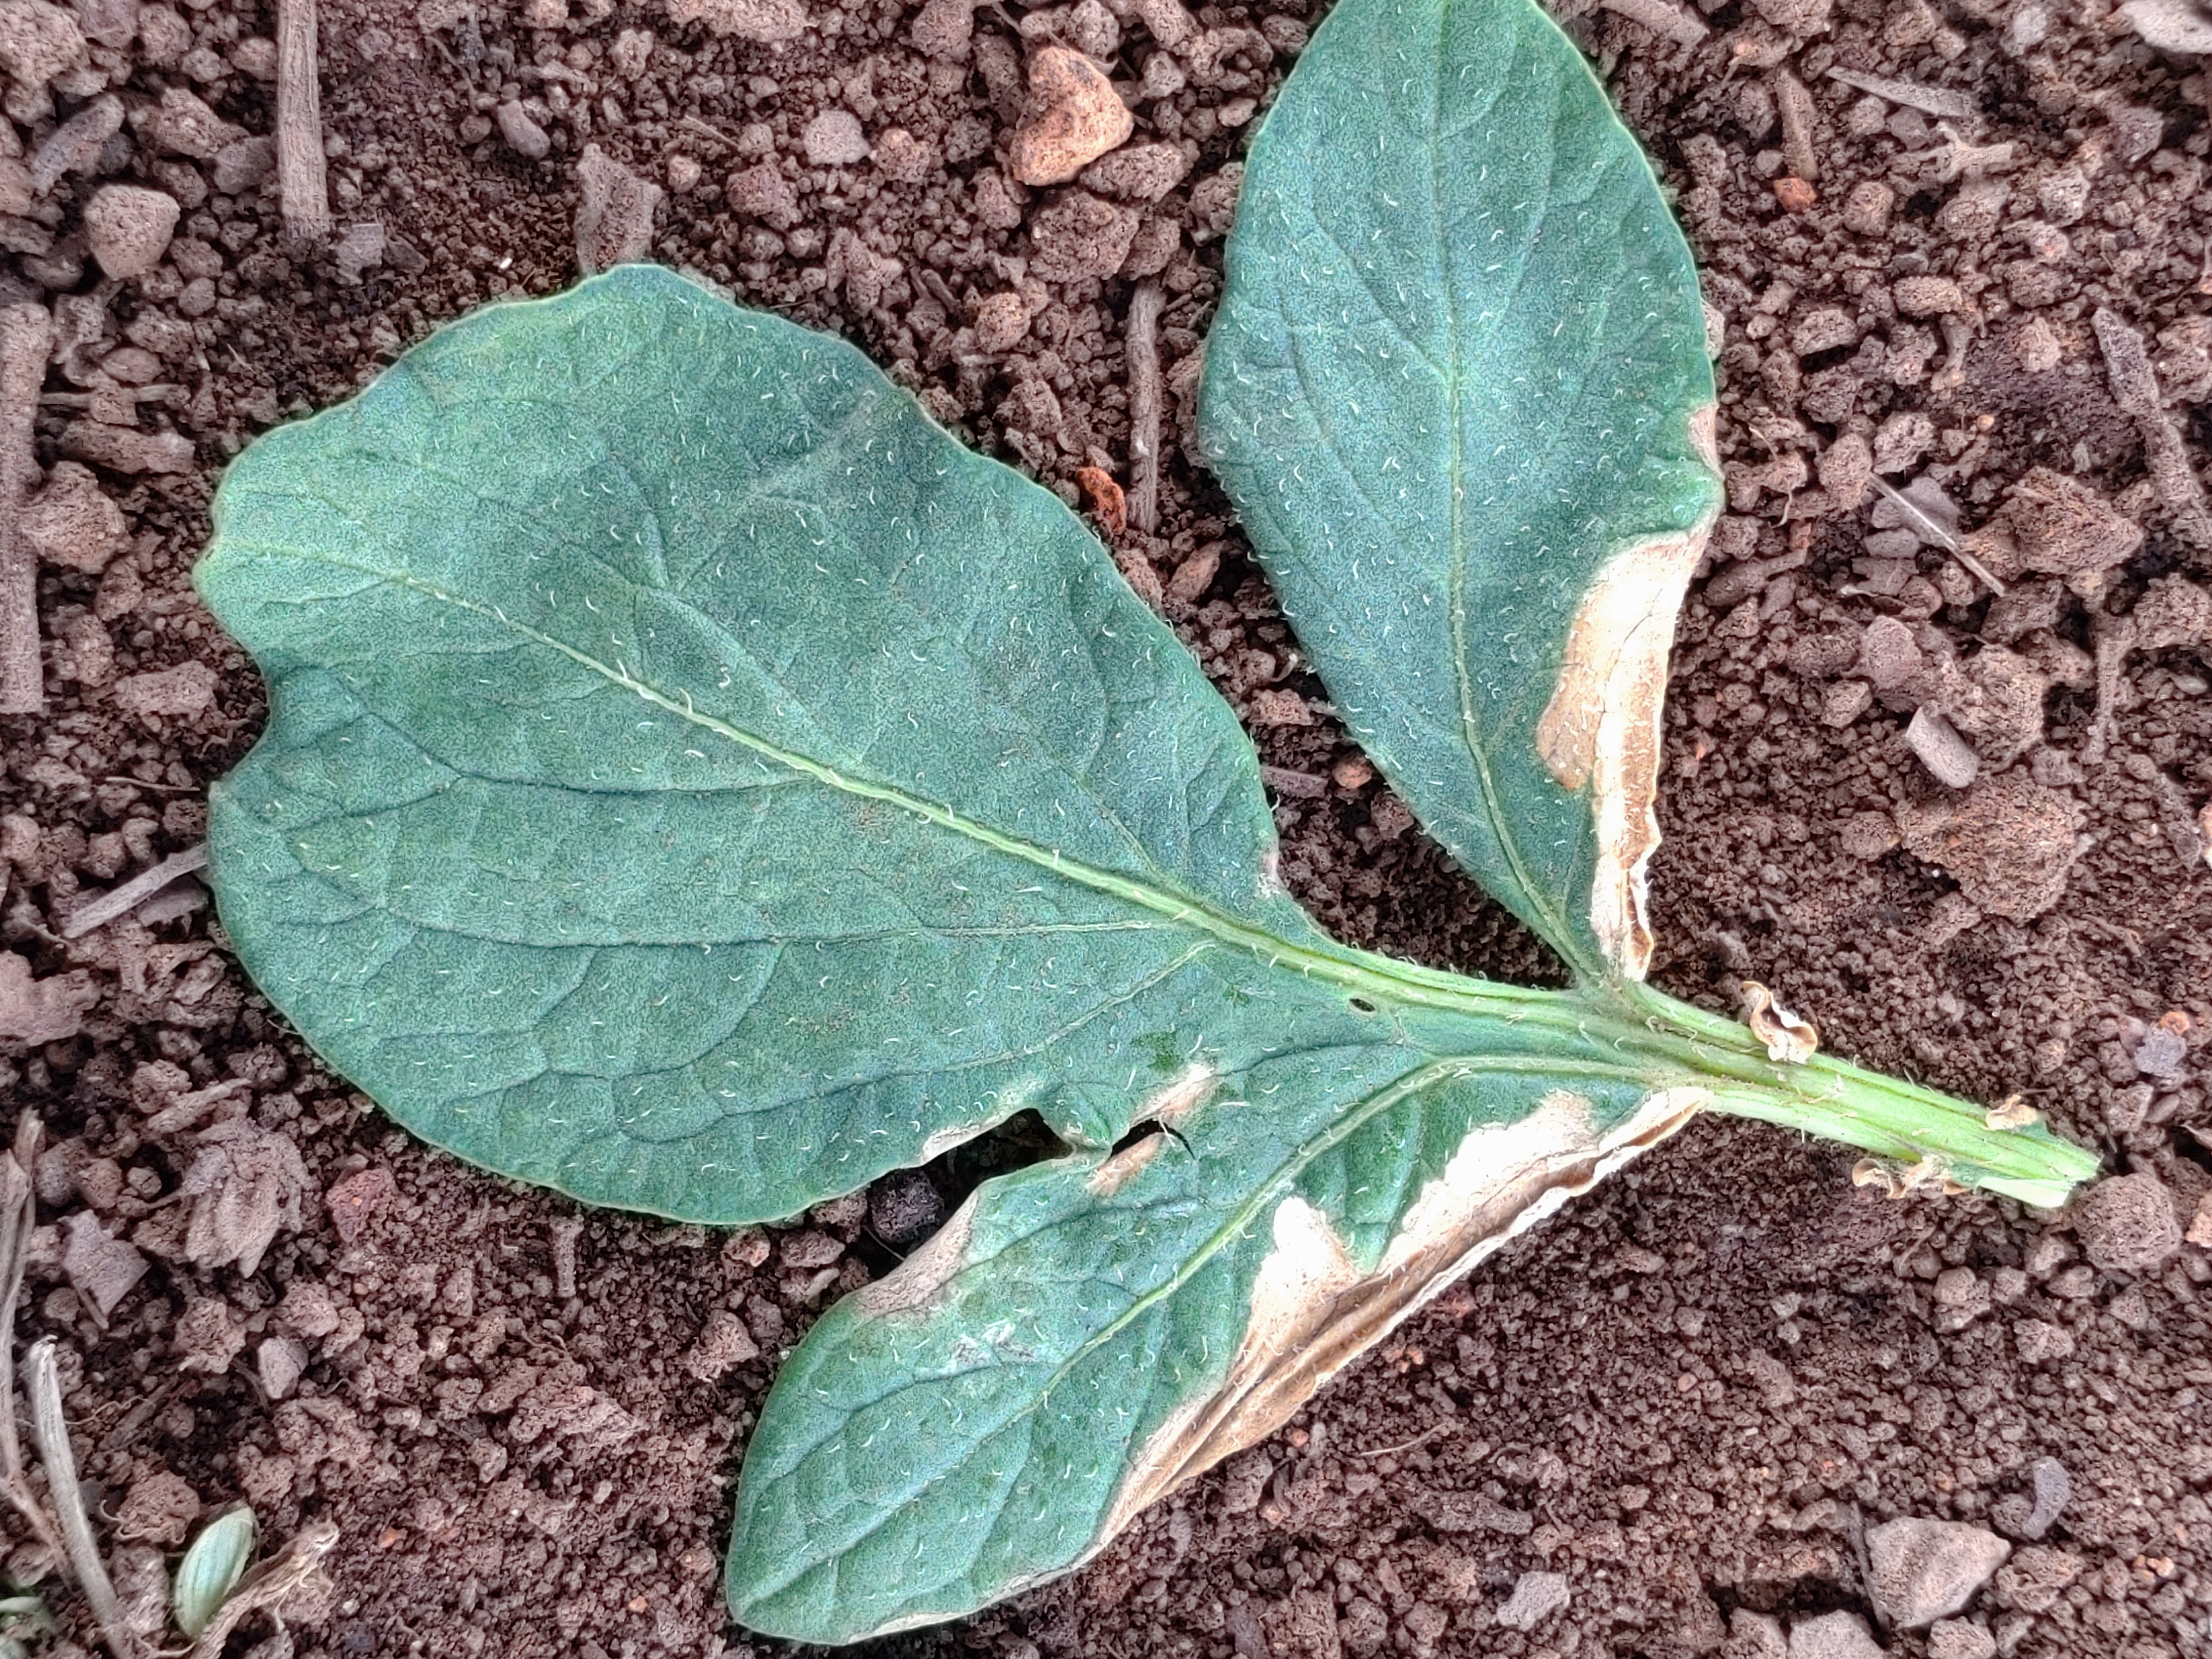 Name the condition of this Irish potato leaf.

early blight
